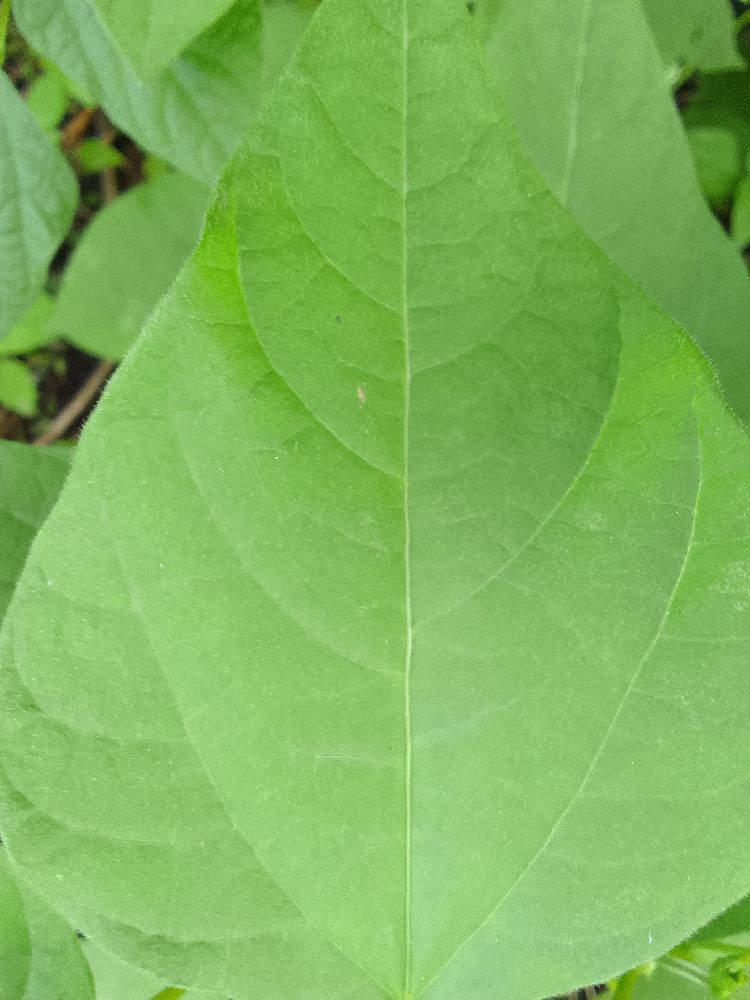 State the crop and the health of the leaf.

common bean, healthy
